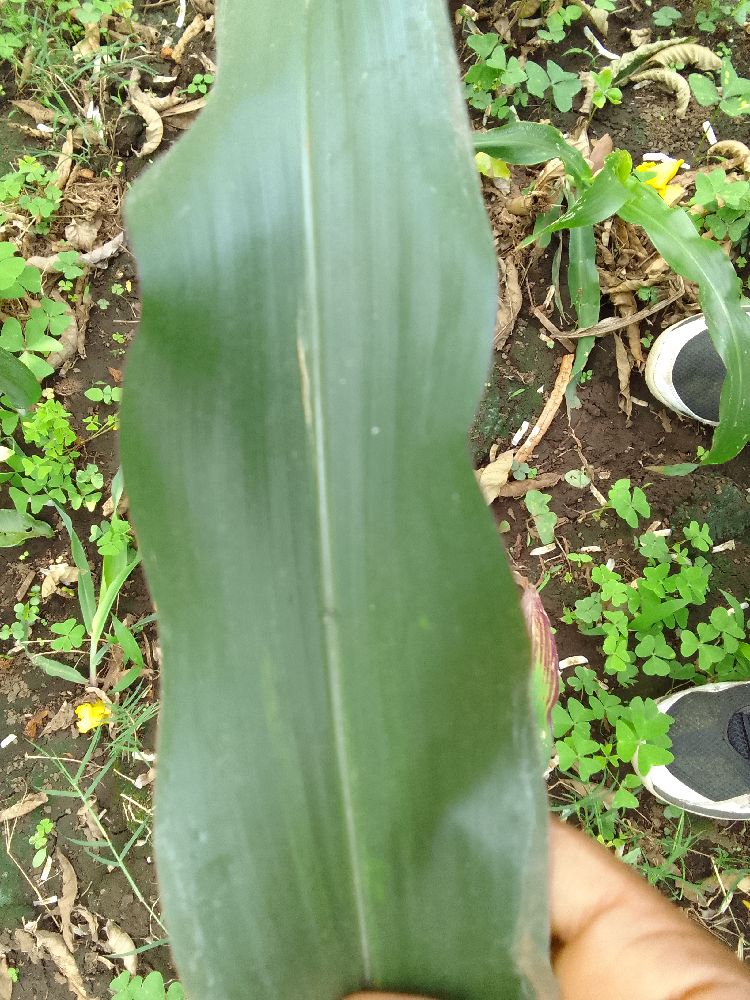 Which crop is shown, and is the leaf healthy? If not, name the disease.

maize, healthy
